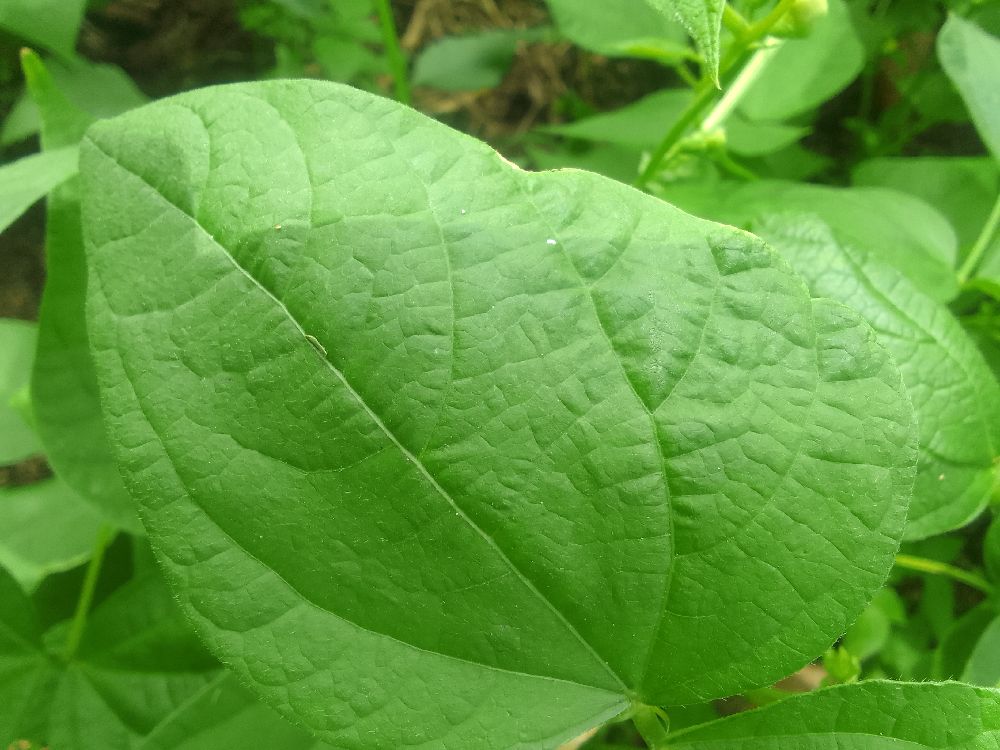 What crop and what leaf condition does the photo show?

common bean, healthy
